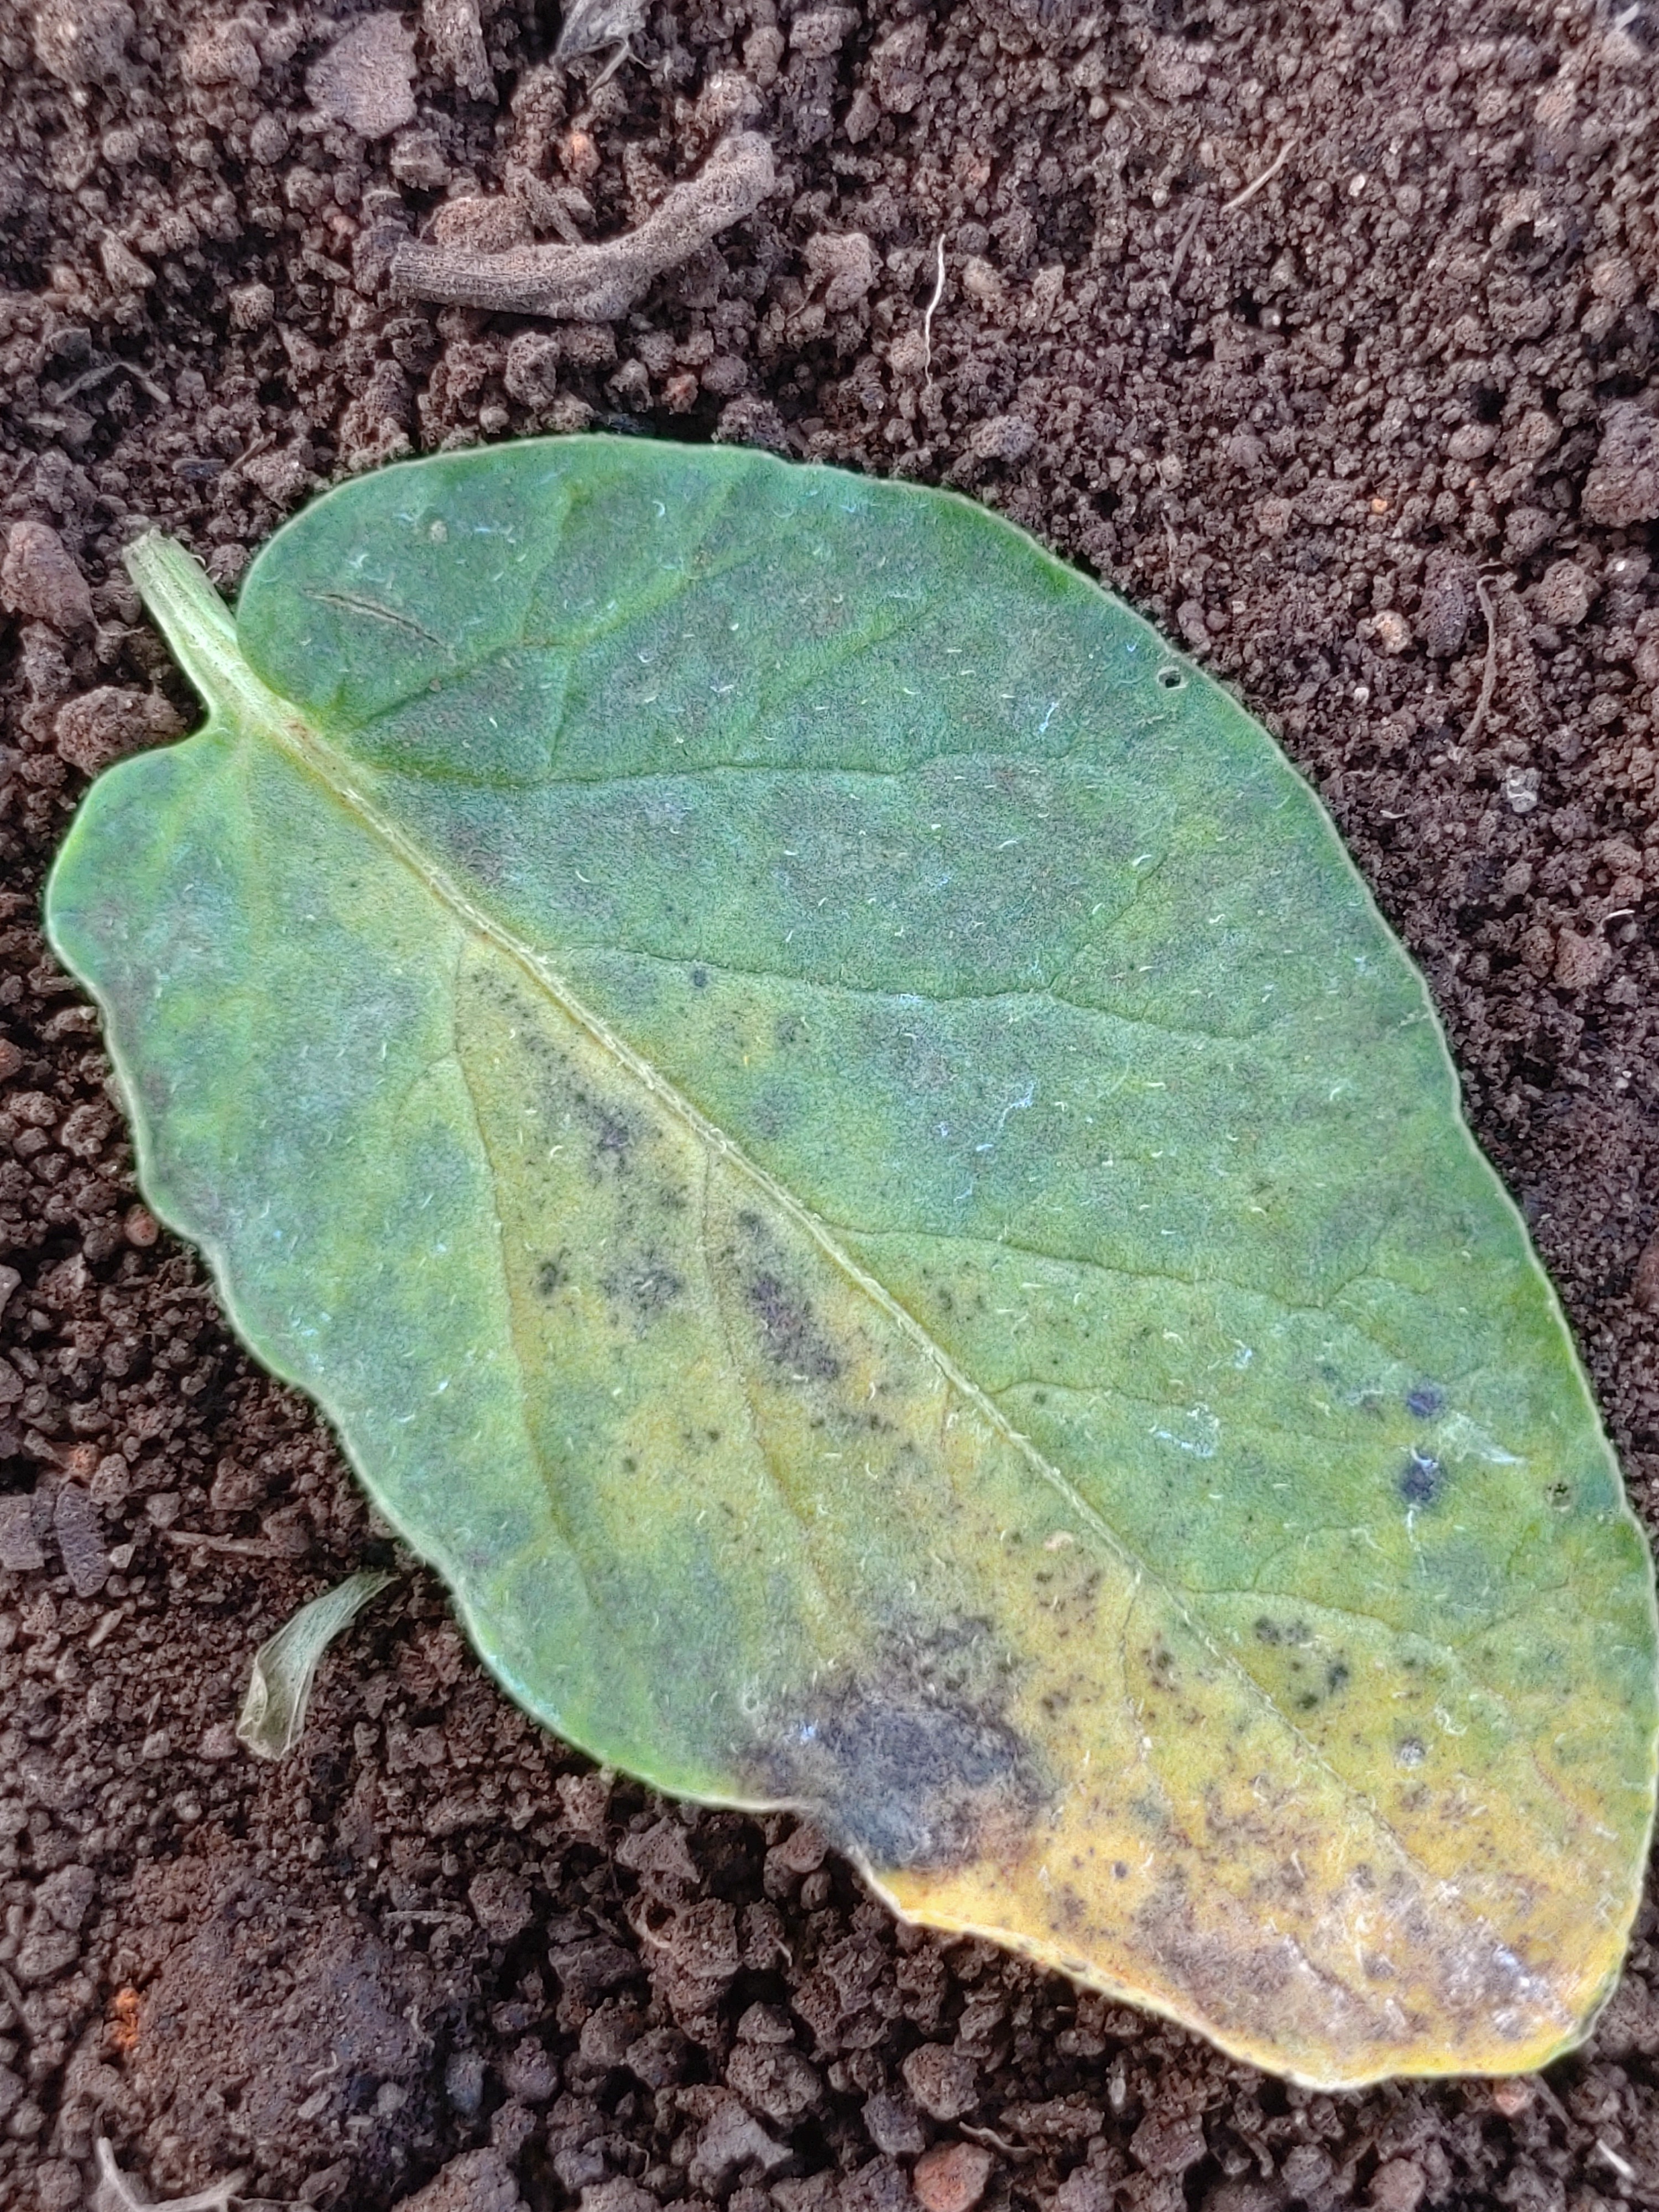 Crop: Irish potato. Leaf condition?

late blight
